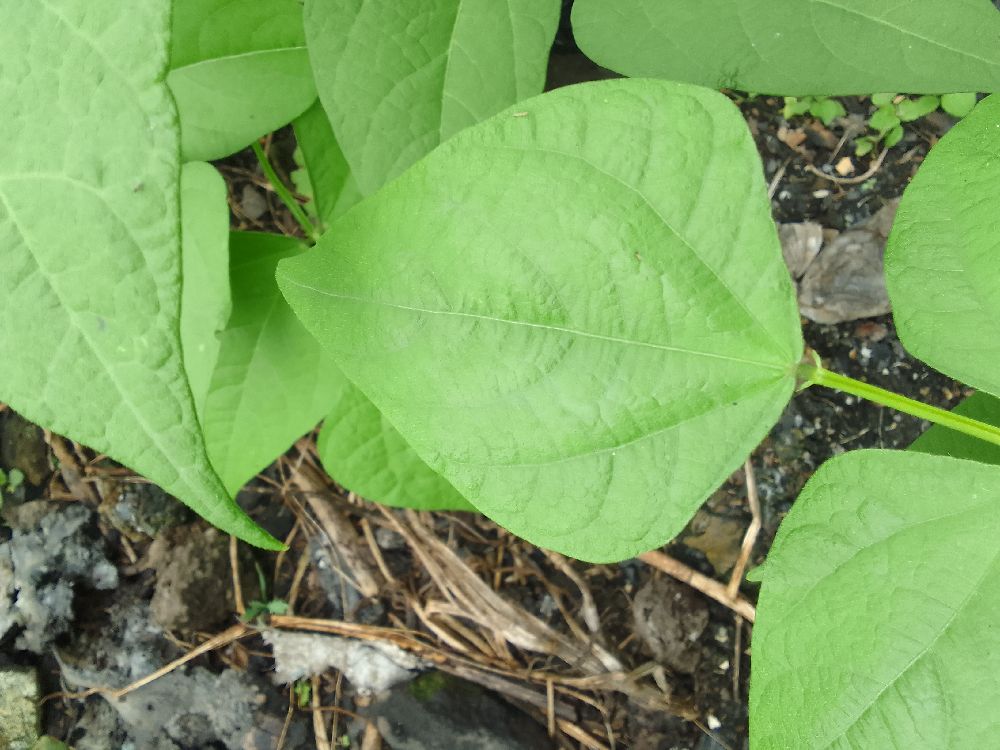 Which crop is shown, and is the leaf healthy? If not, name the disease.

common bean, healthy
